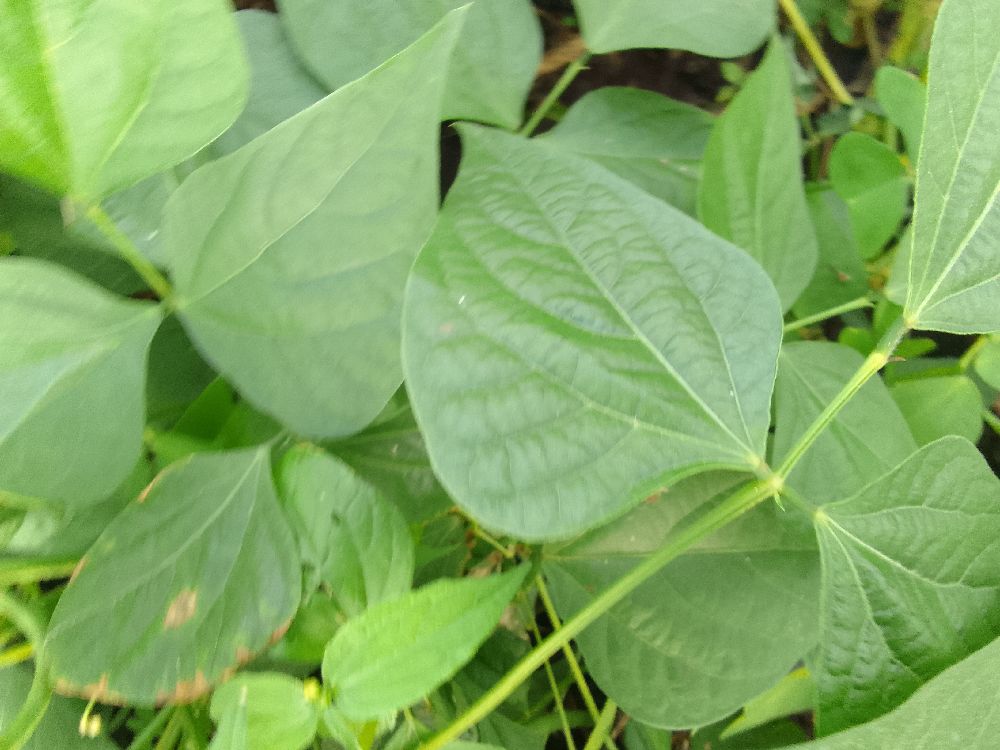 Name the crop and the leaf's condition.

common bean, healthy
